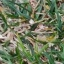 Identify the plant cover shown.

grass
